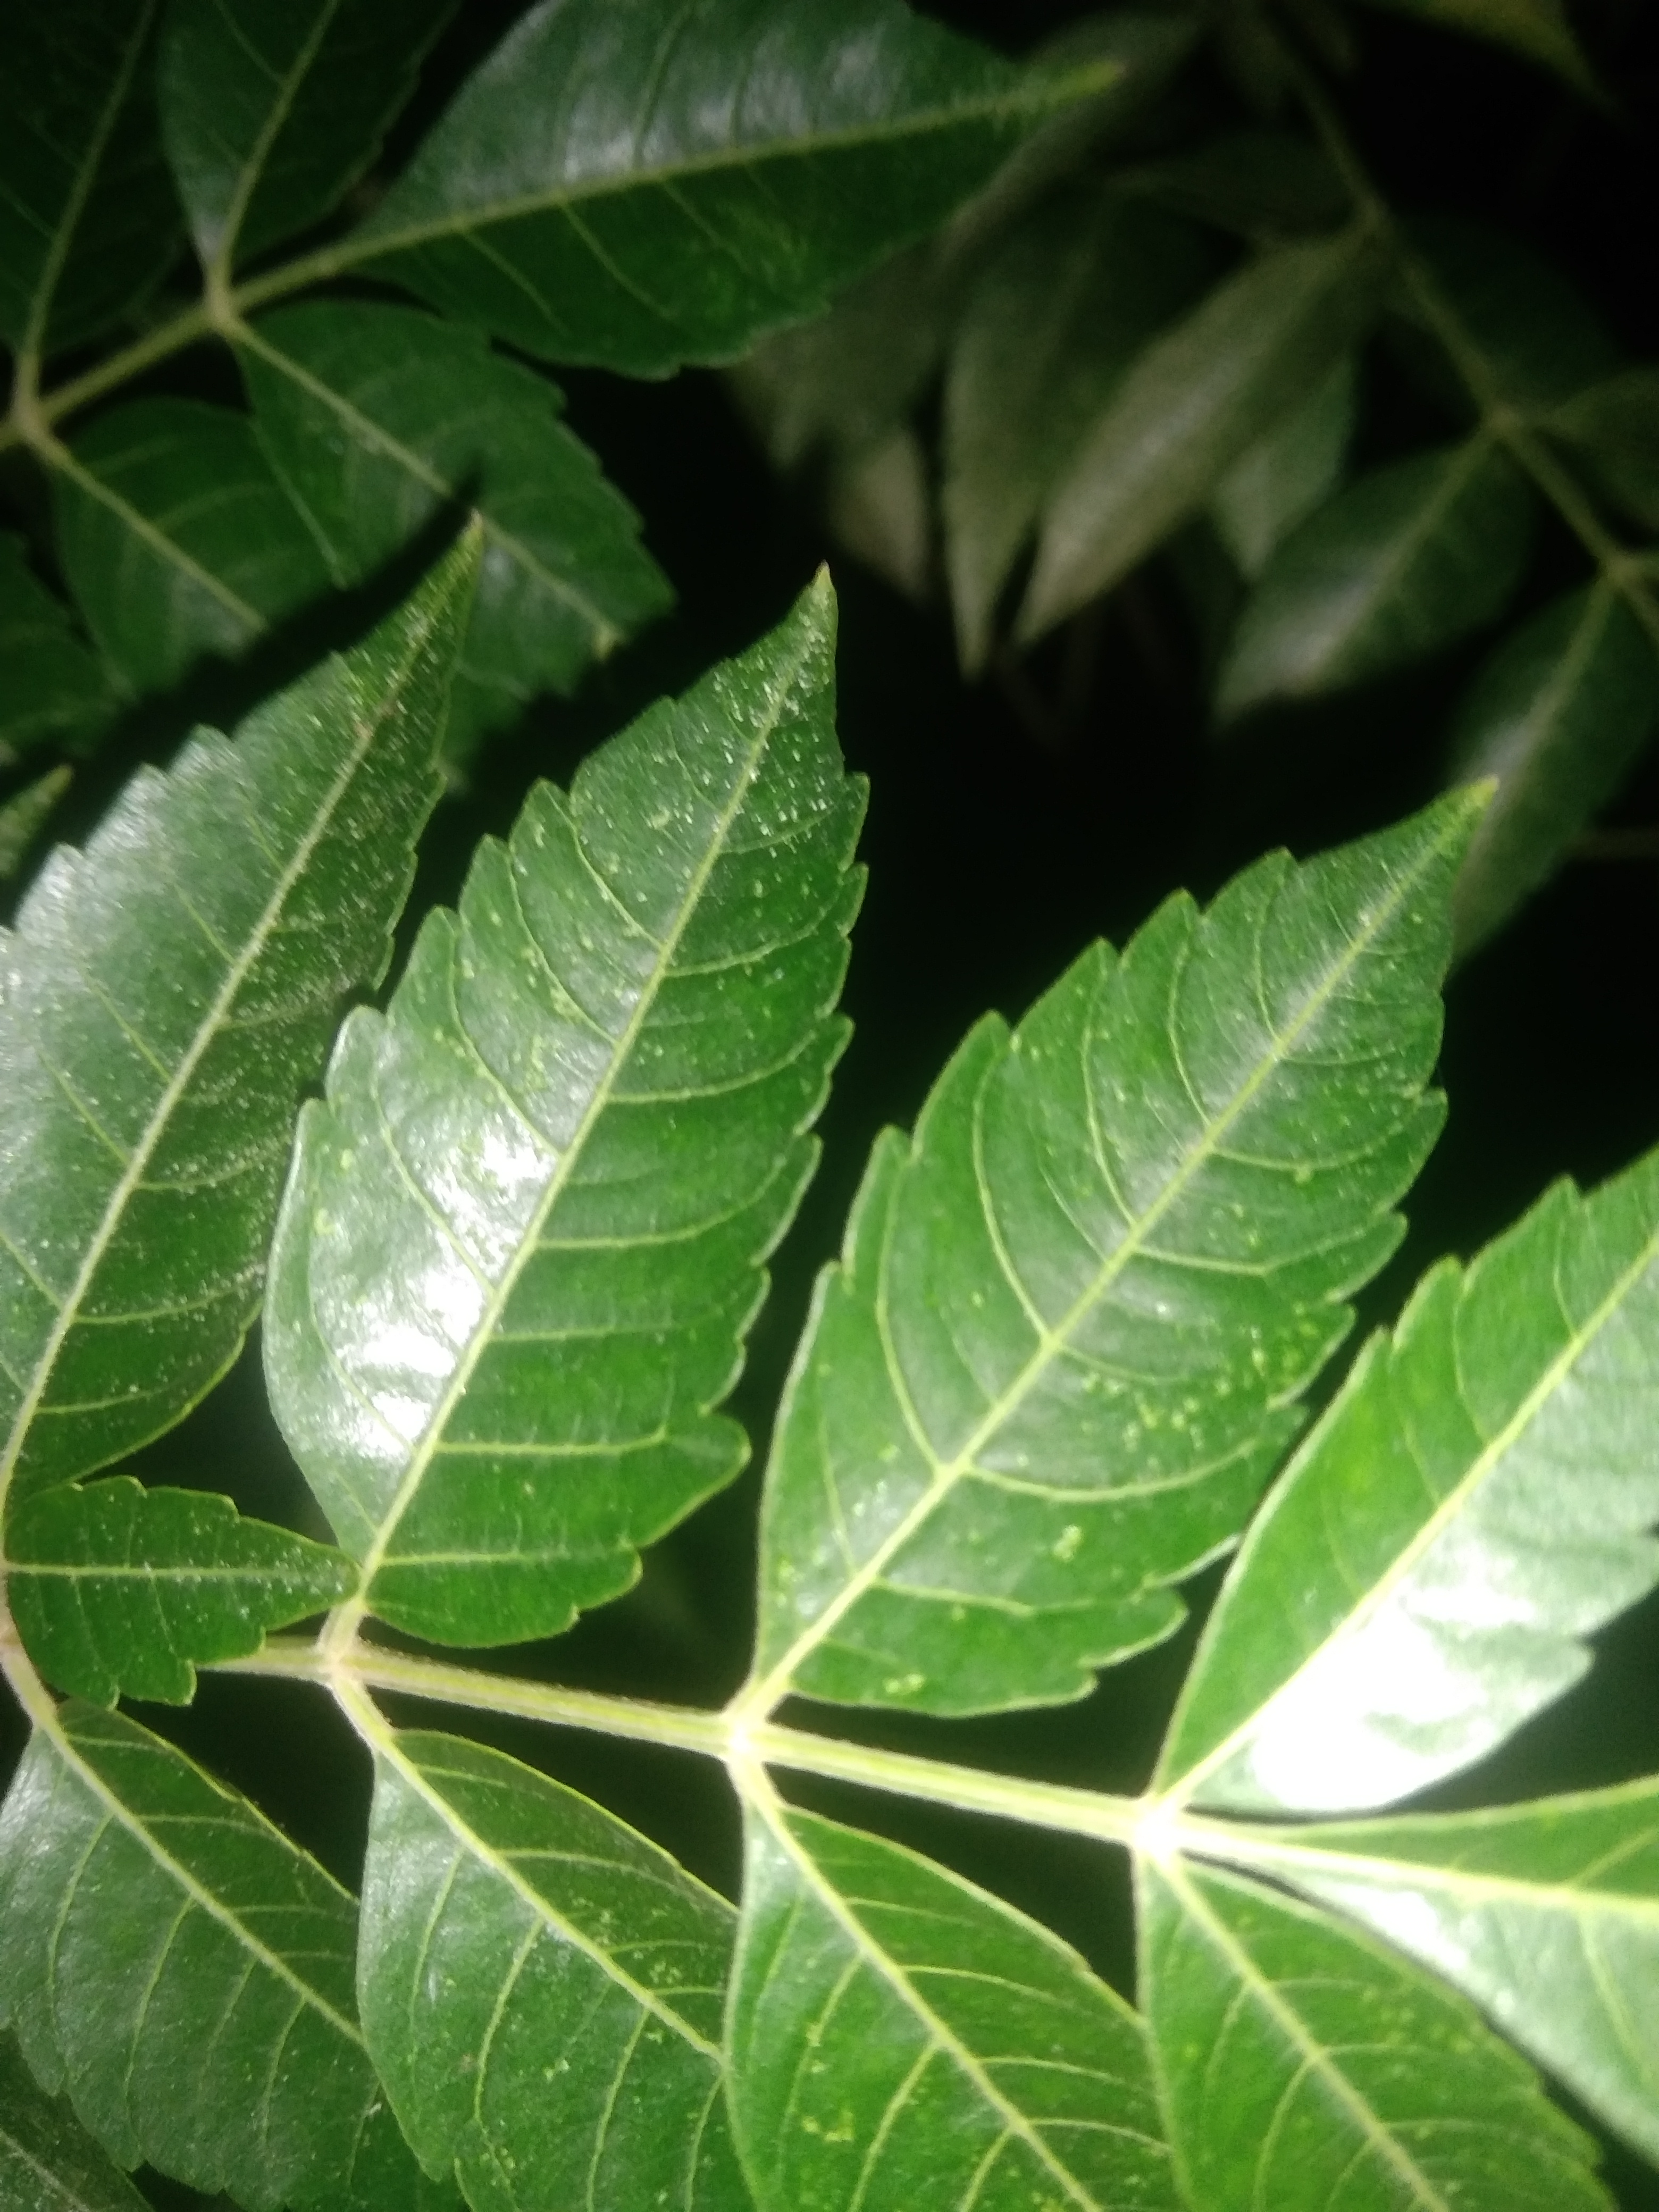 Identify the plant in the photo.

neem
